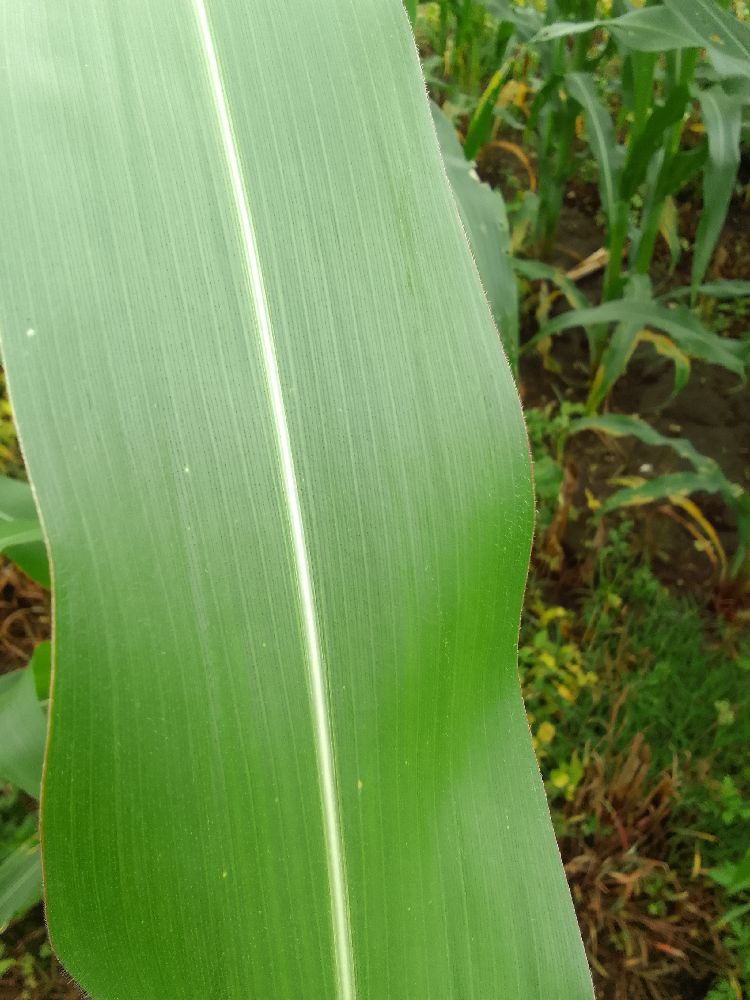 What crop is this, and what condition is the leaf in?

maize, healthy
